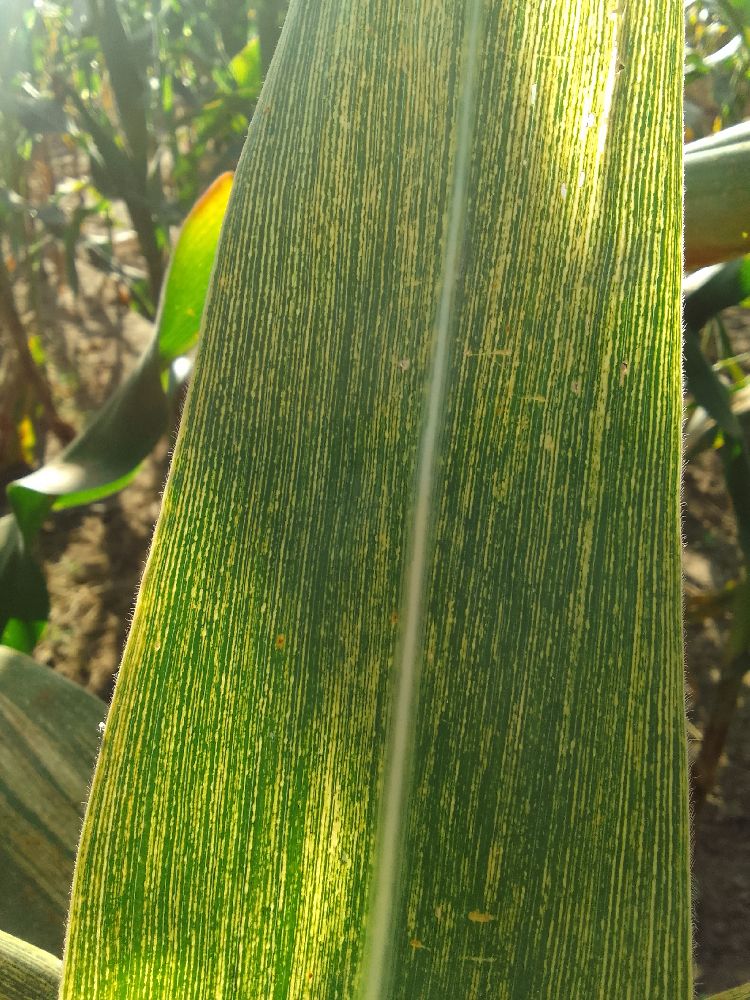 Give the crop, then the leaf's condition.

maize, maize streak virus
